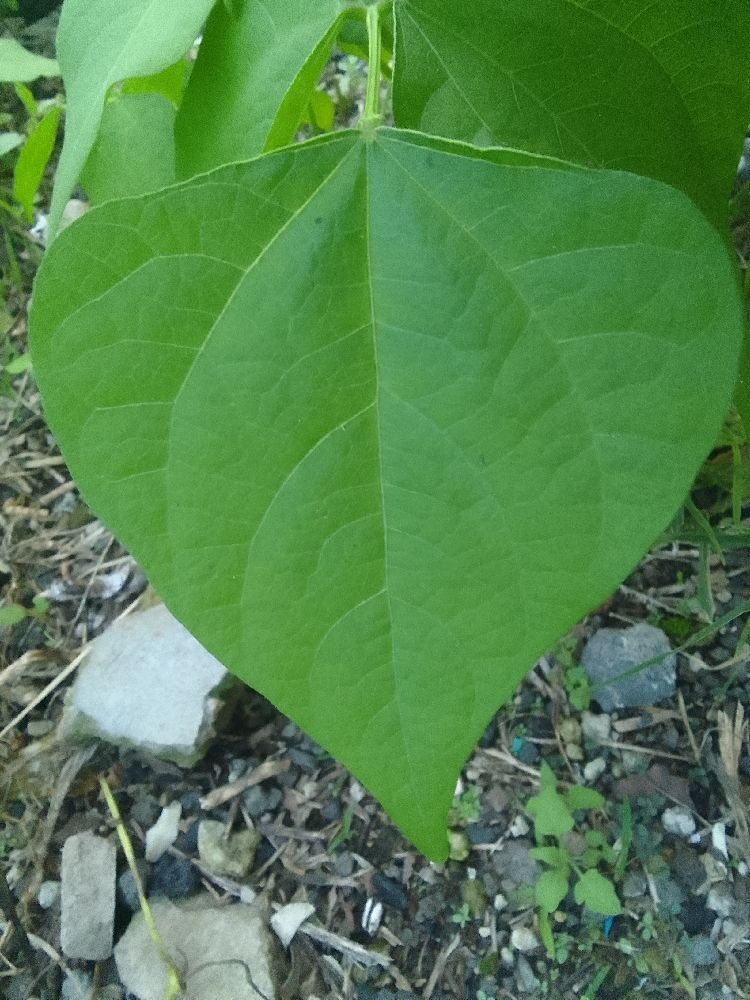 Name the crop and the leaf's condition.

common bean, healthy
